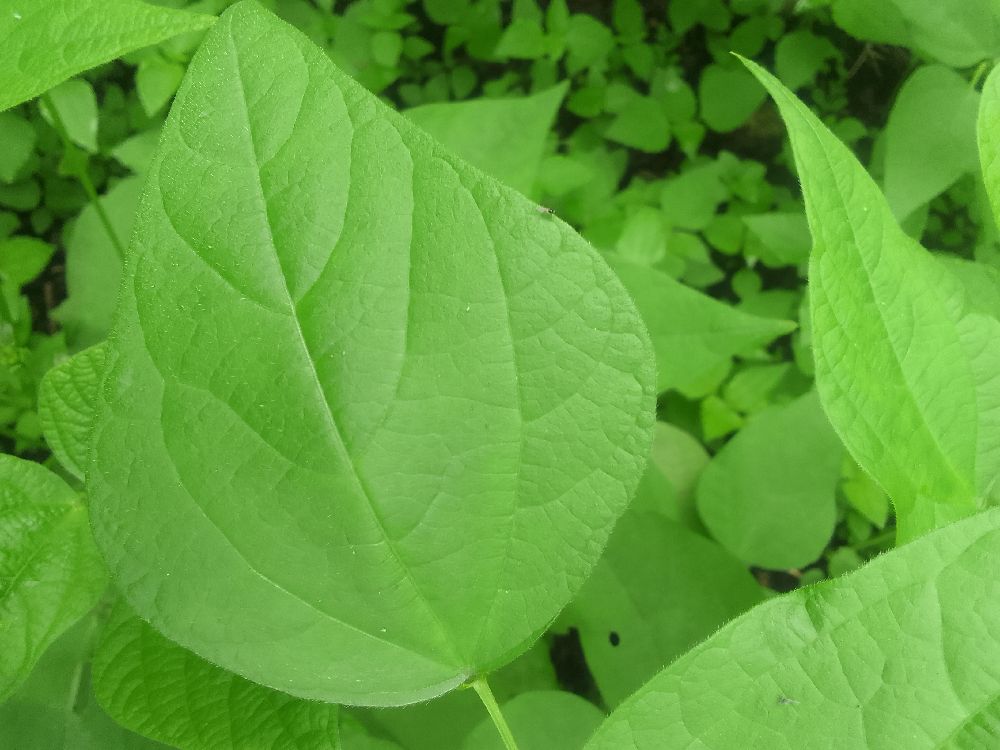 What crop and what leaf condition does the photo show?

common bean, healthy
